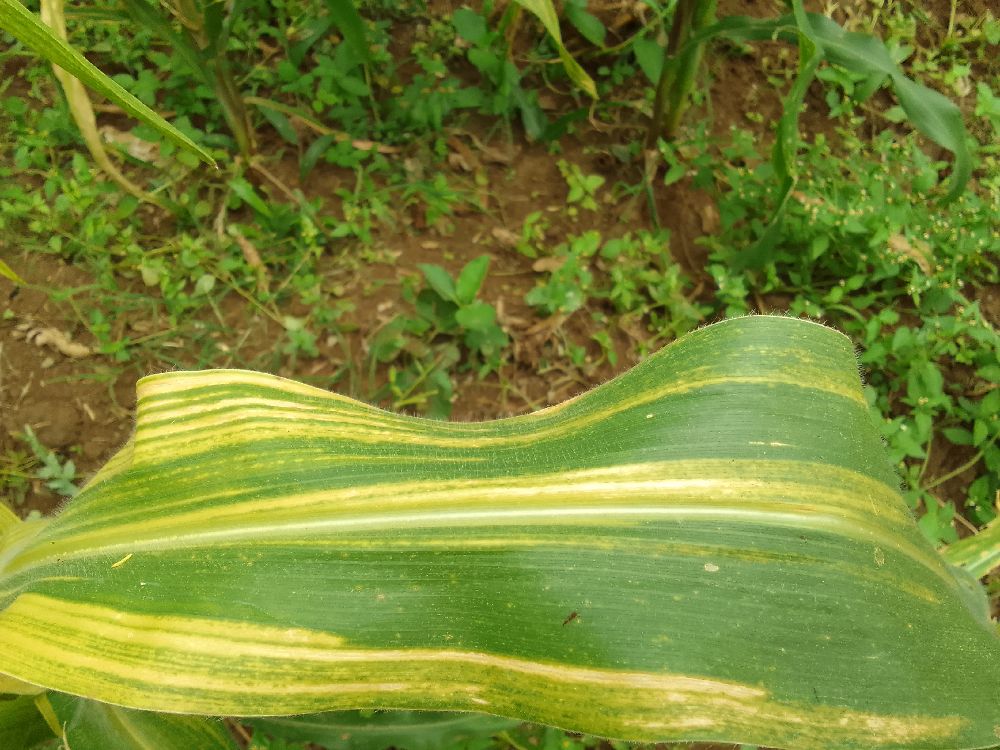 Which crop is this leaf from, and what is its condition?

maize, maize lethal necrosis
